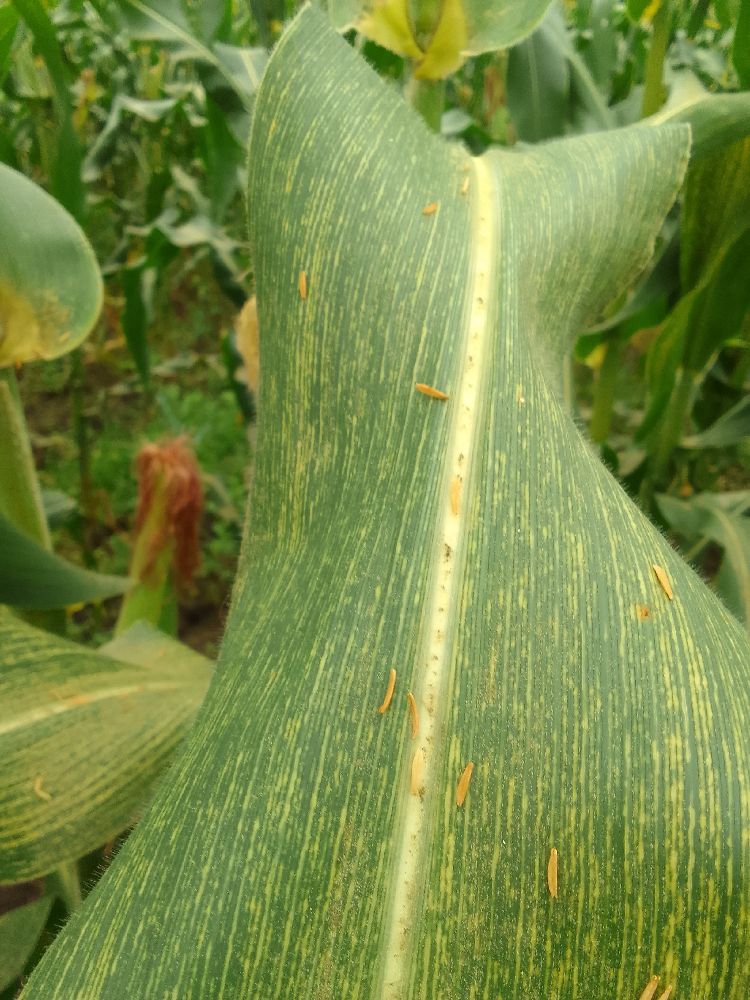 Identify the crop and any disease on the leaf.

maize, maize streak virus
